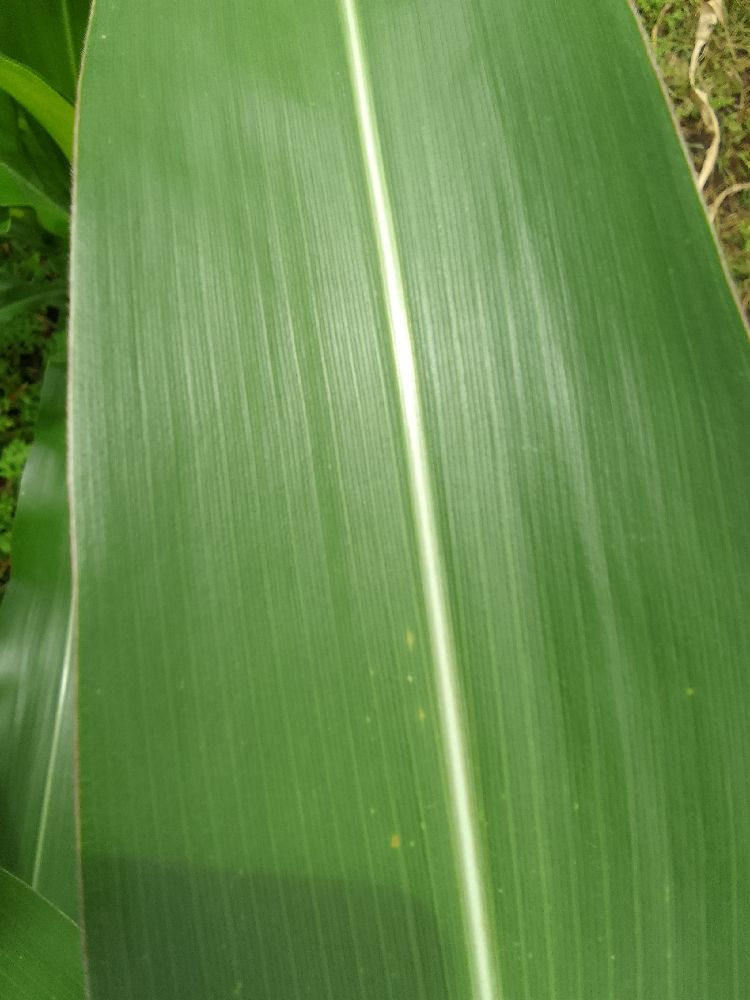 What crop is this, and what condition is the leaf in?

maize, healthy
